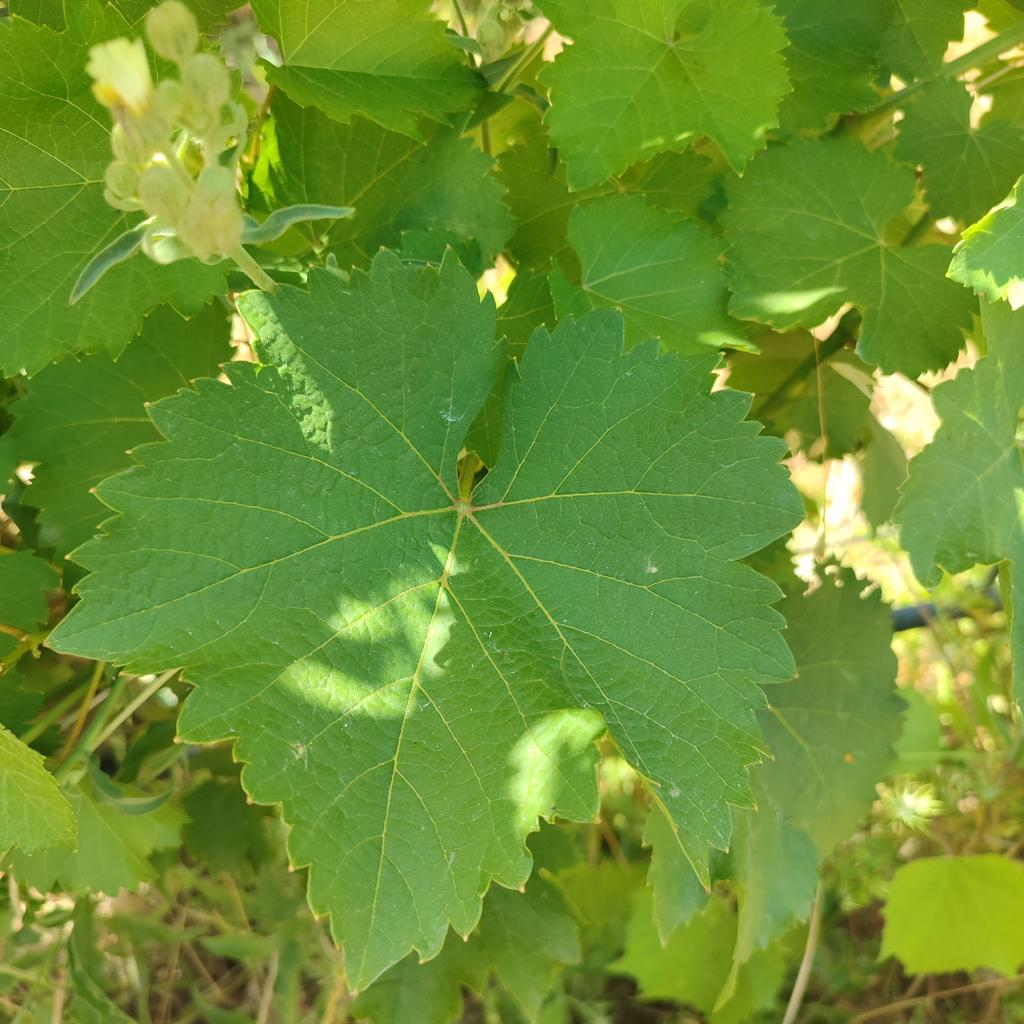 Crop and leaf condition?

grapevine, healthy
